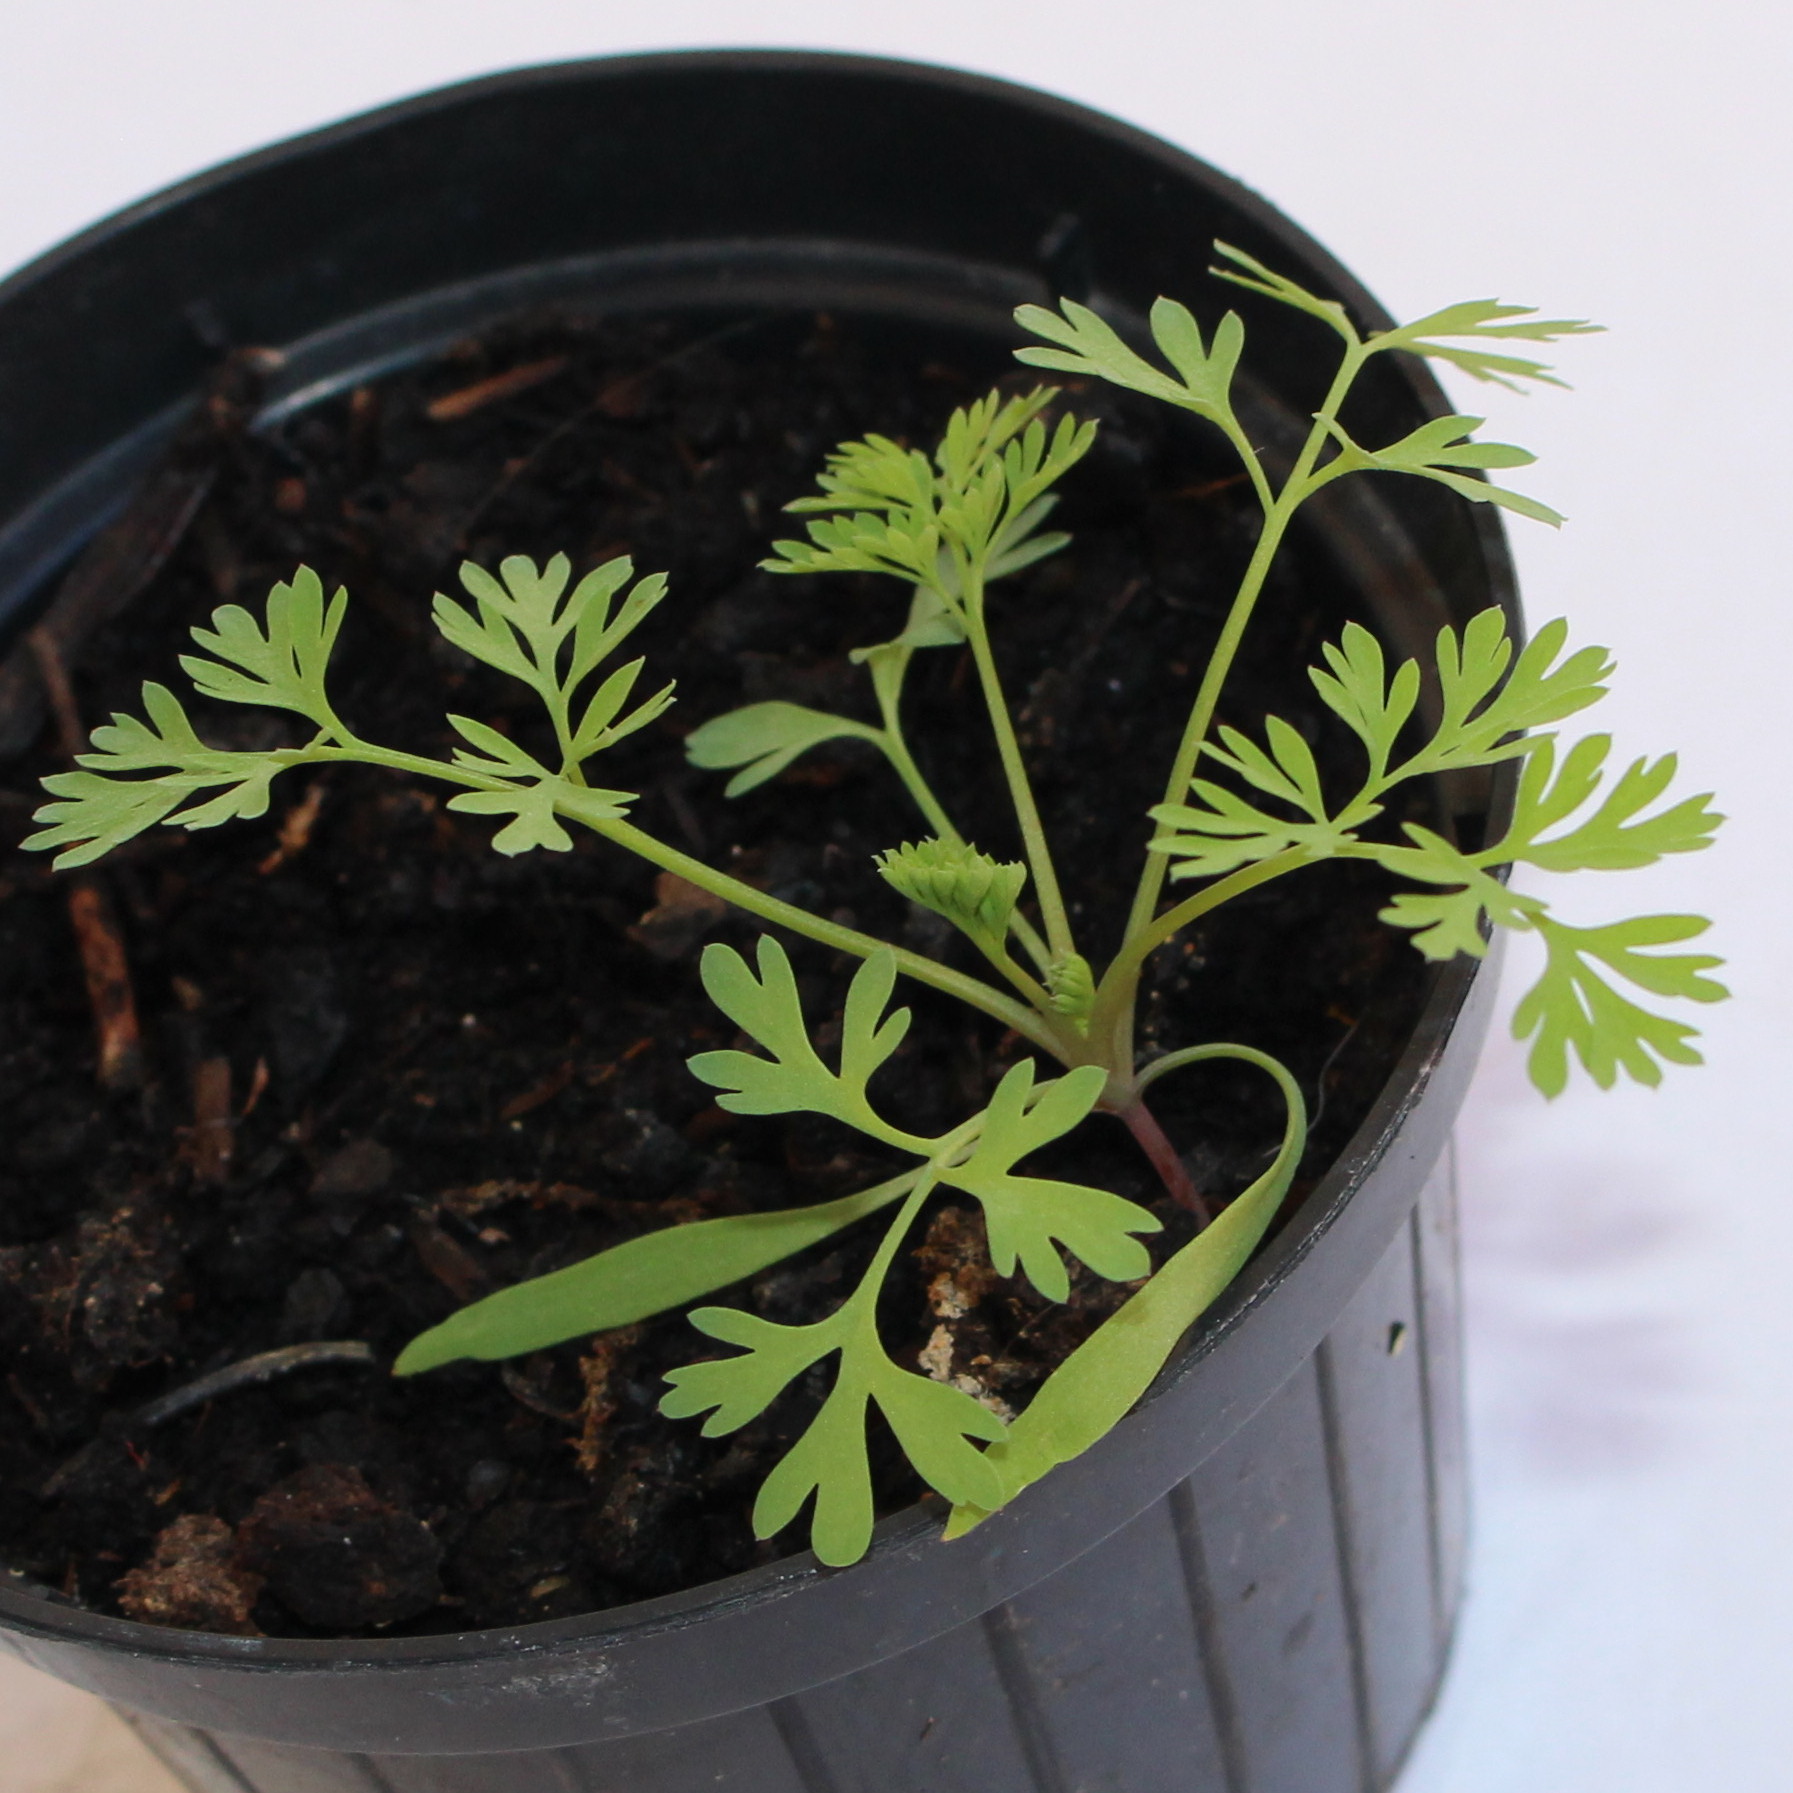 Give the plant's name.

Fumaria officinalis
